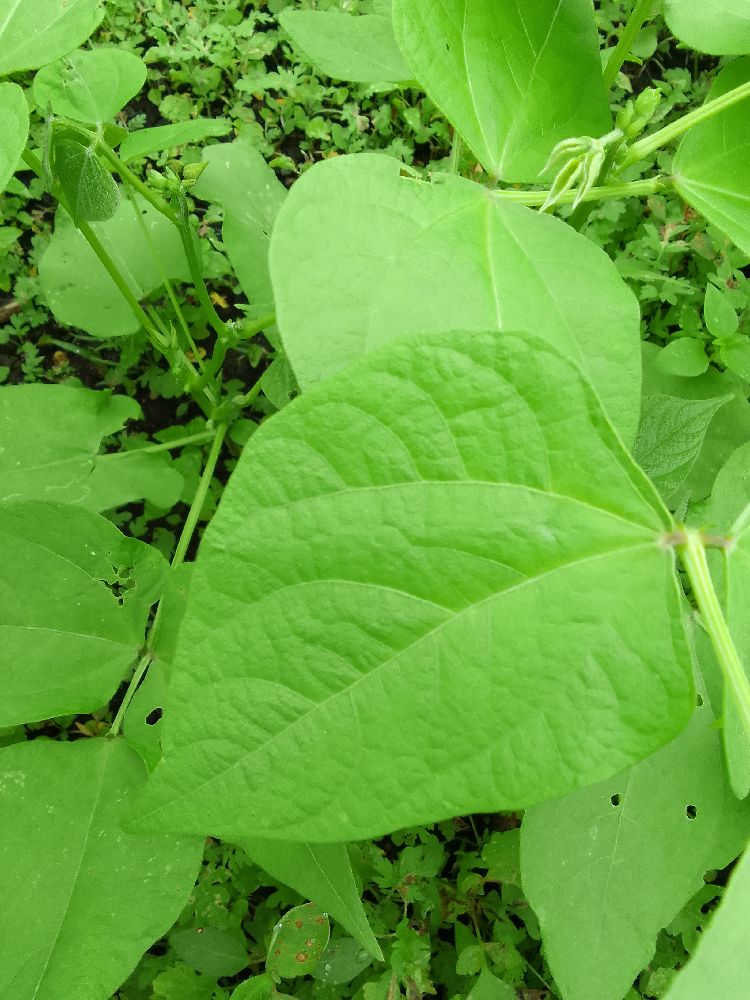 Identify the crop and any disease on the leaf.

common bean, healthy
